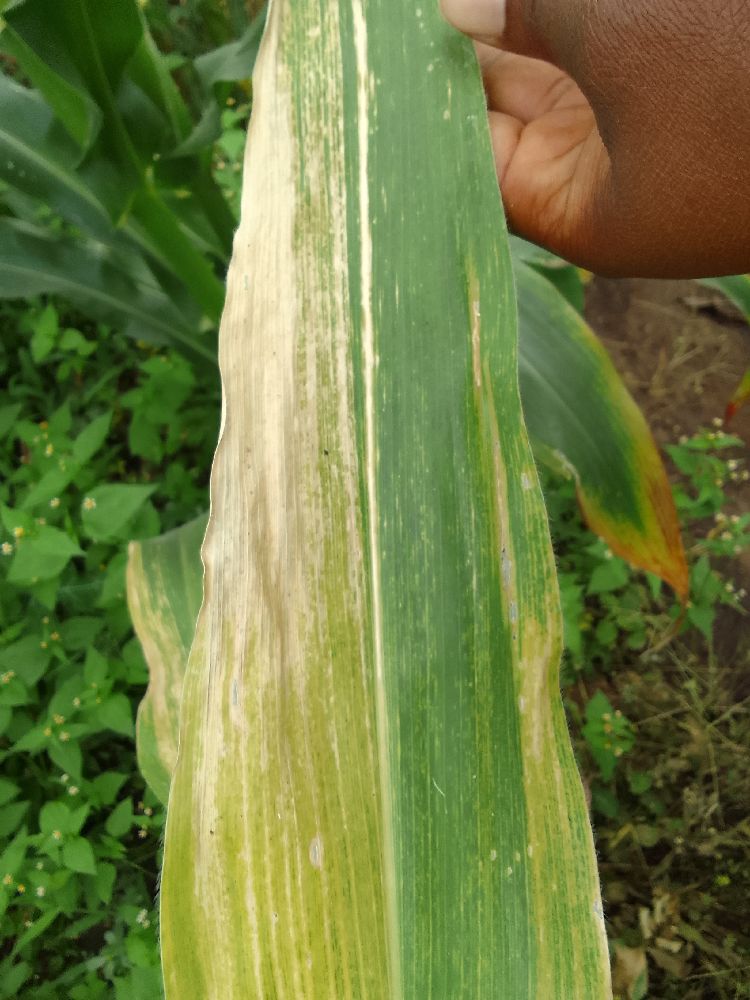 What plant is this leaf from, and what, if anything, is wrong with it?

maize, maize lethal necrosis
